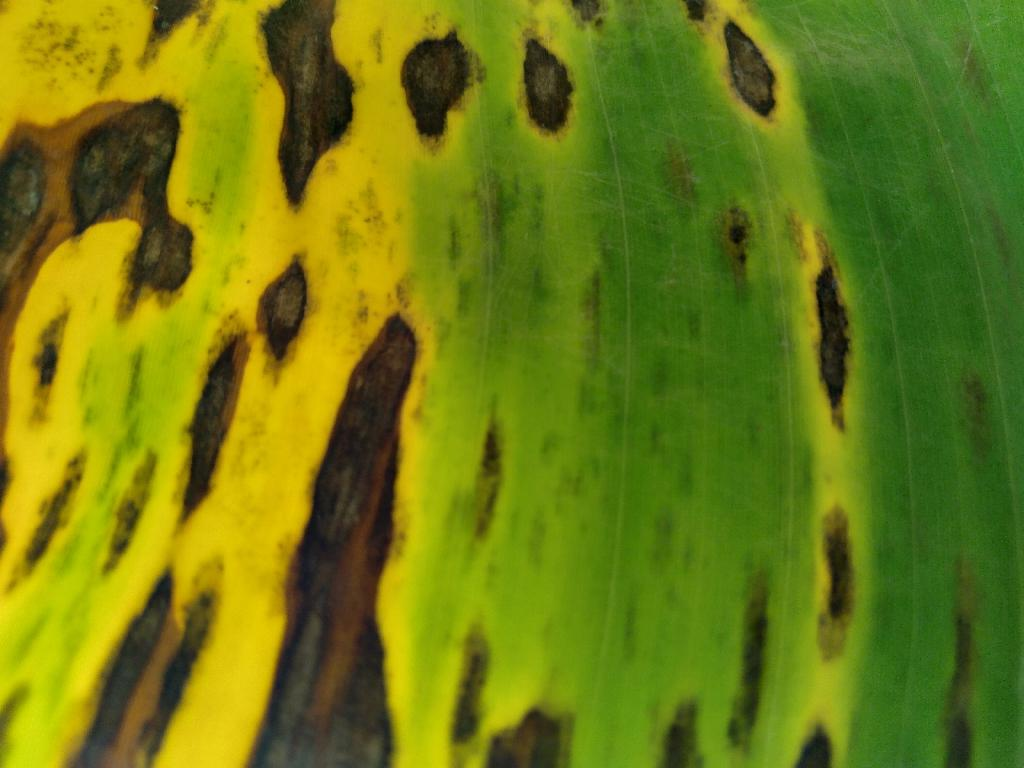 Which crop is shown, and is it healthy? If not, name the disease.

banana, black sigatoka
